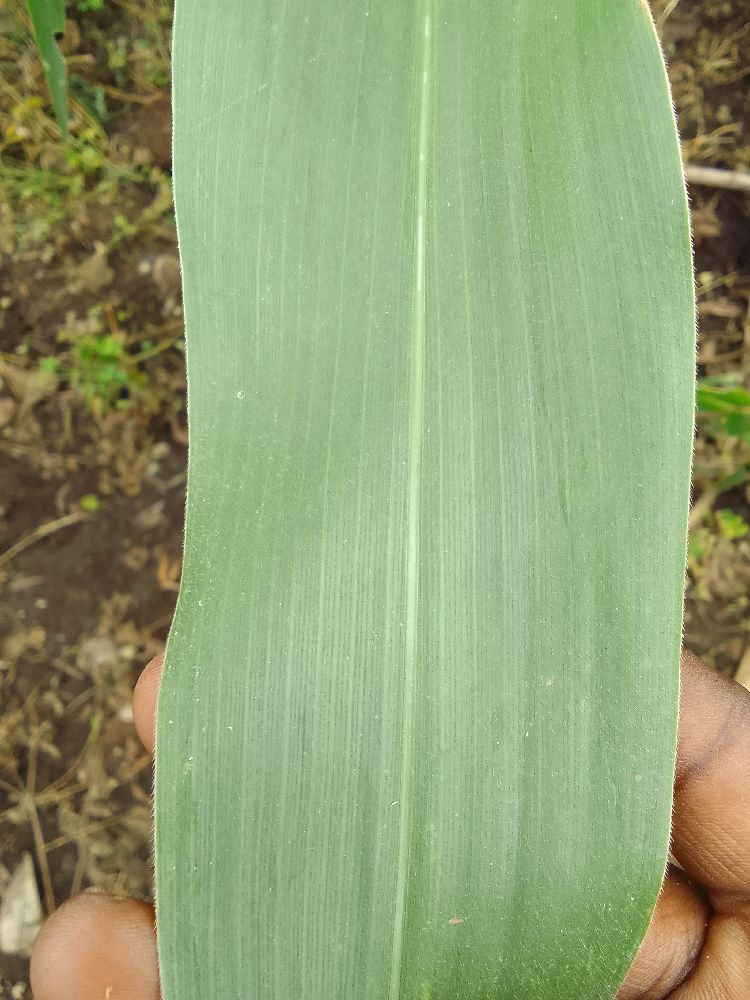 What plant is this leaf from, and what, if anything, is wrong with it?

maize, healthy
